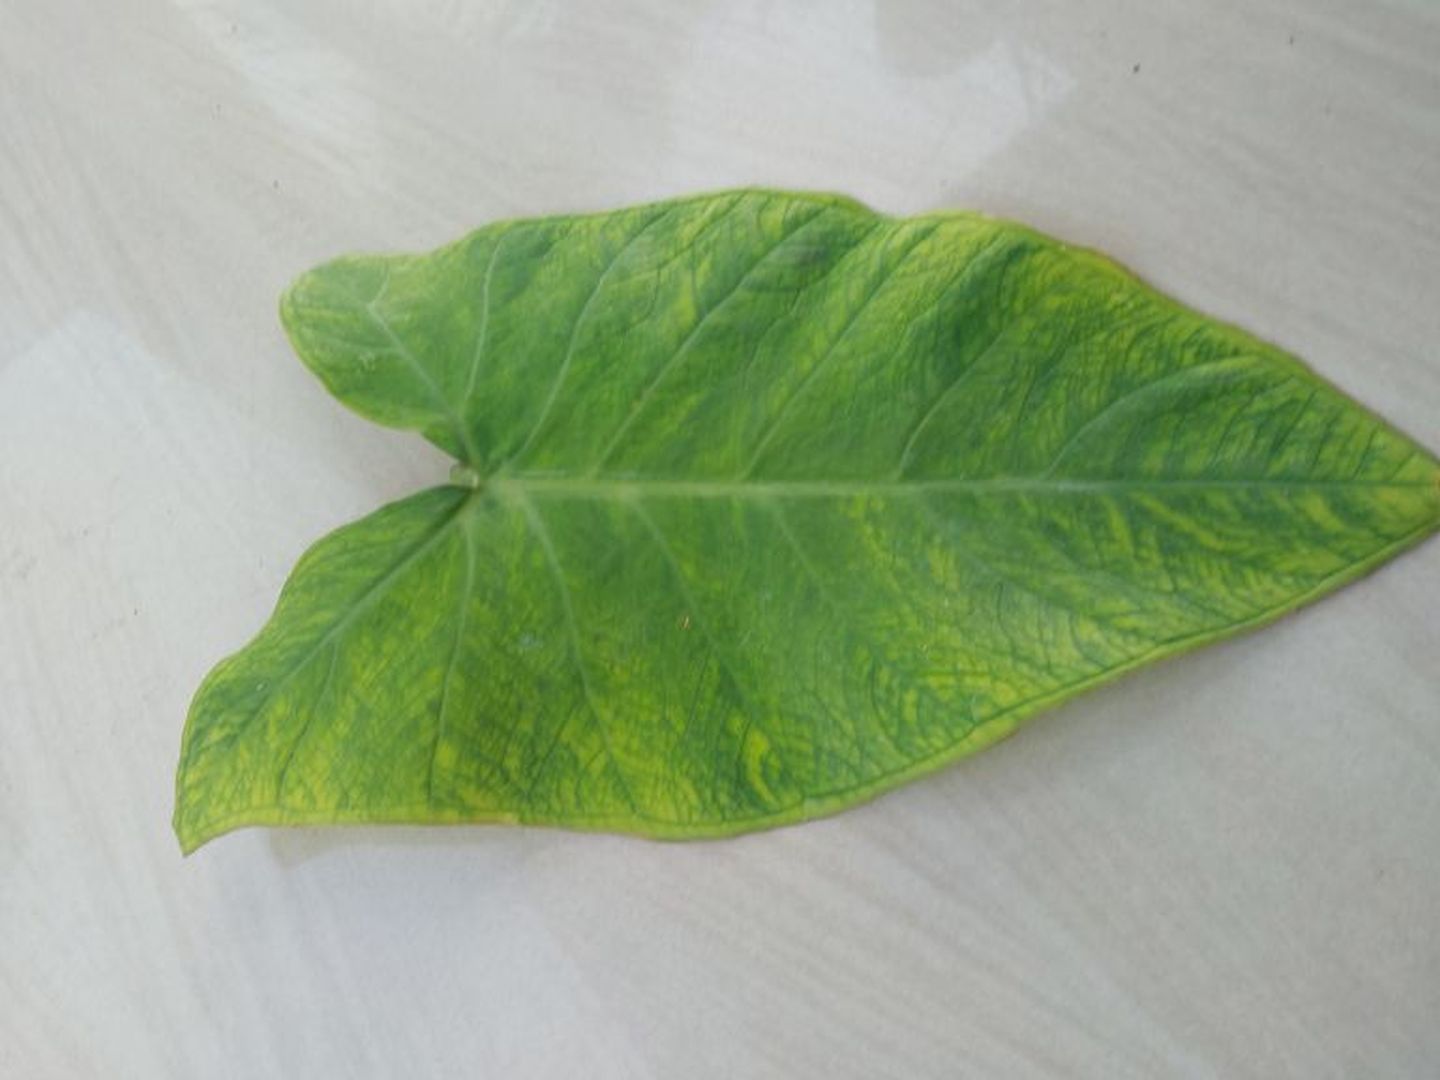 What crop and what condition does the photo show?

taro, mosaic
